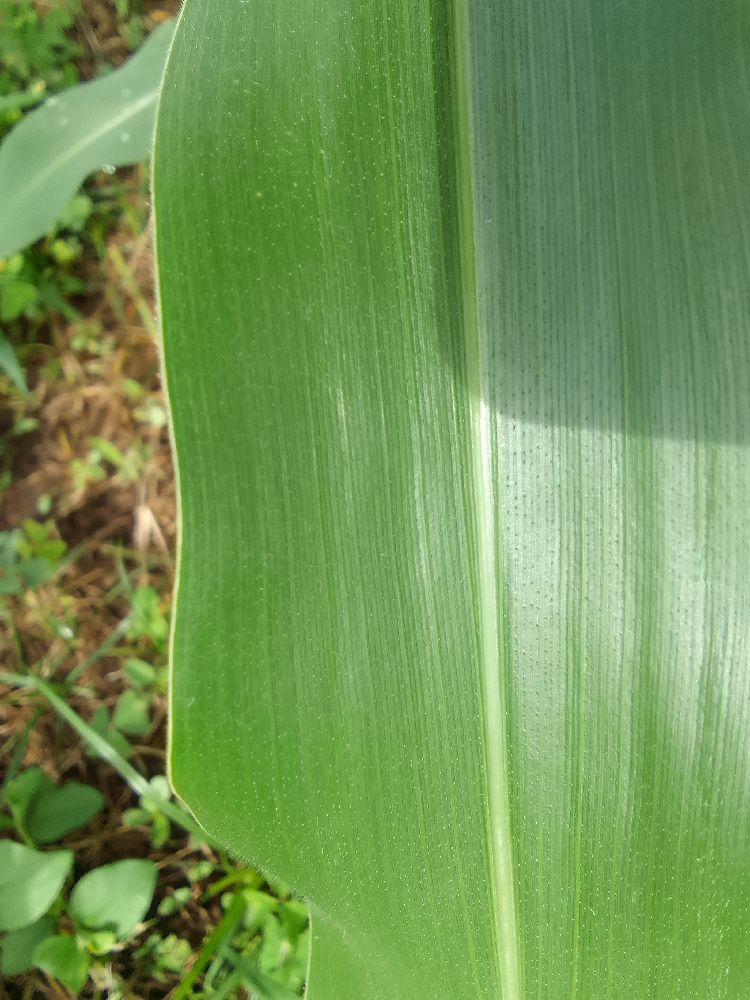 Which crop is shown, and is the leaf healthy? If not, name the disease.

maize, healthy
